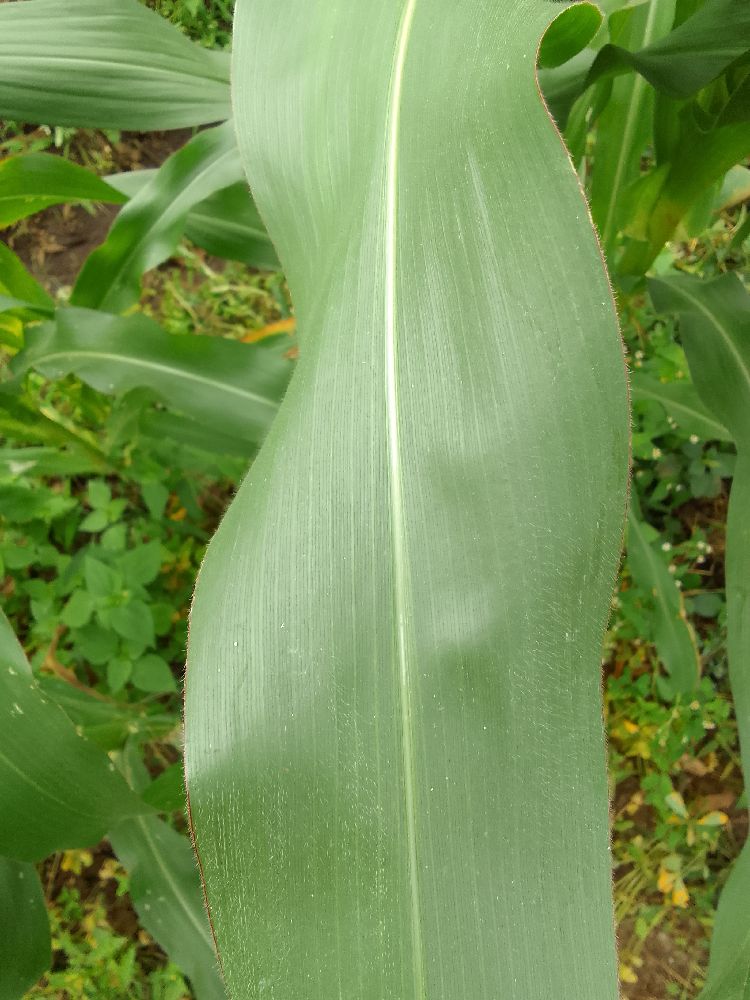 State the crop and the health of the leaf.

maize, healthy
